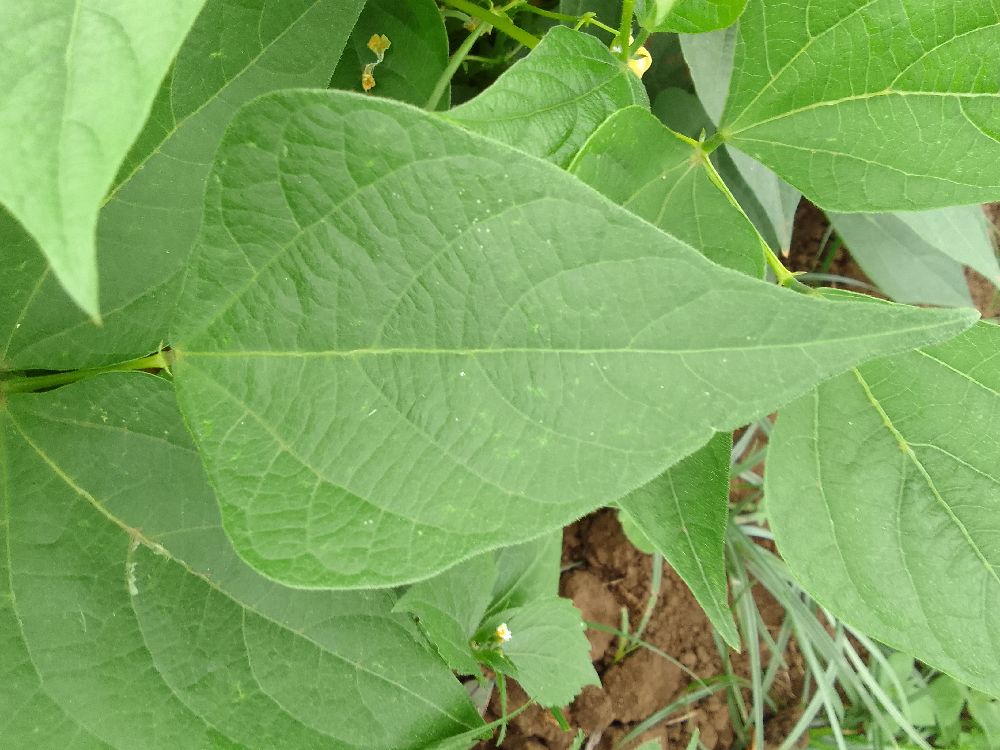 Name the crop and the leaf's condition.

common bean, healthy
